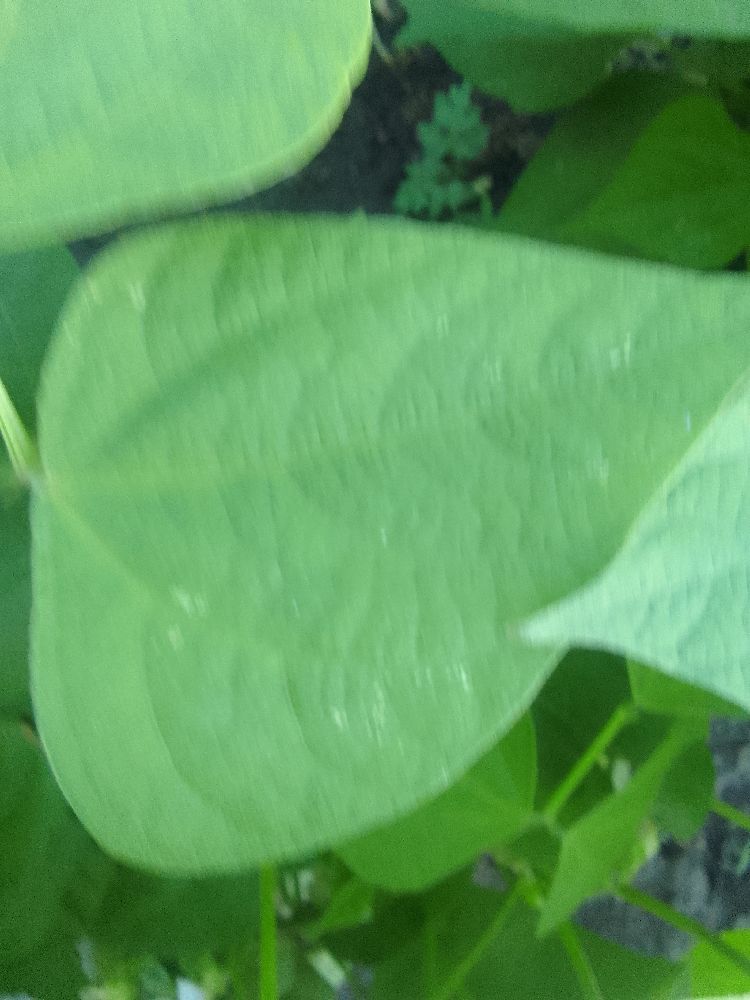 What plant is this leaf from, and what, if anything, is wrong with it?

common bean, healthy
